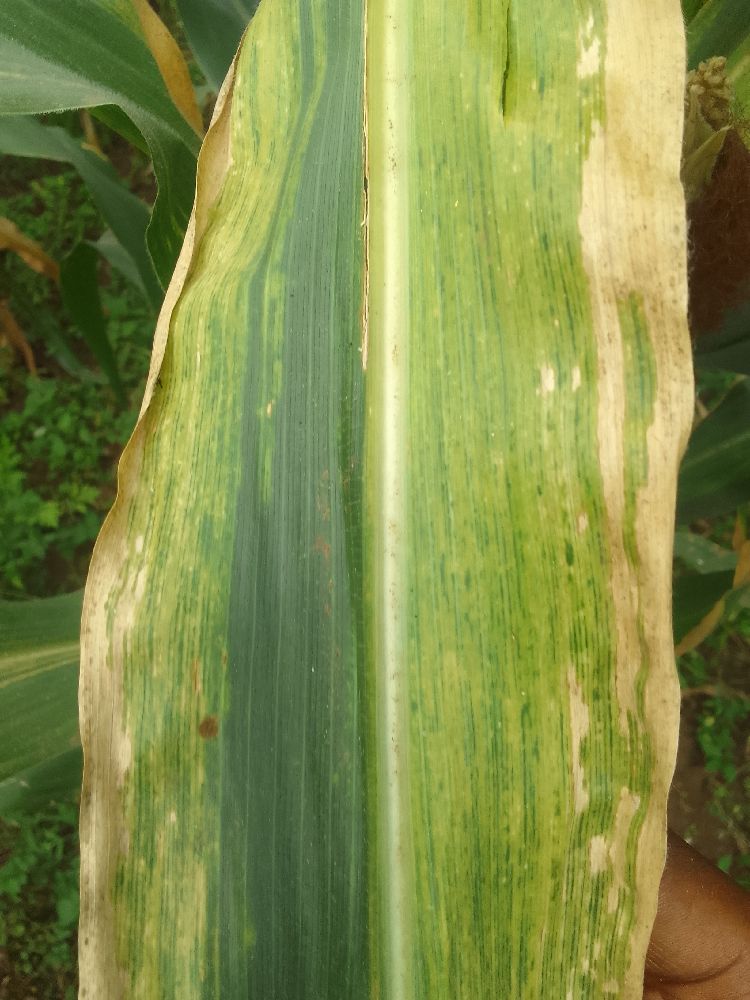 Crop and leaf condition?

maize, maize lethal necrosis
